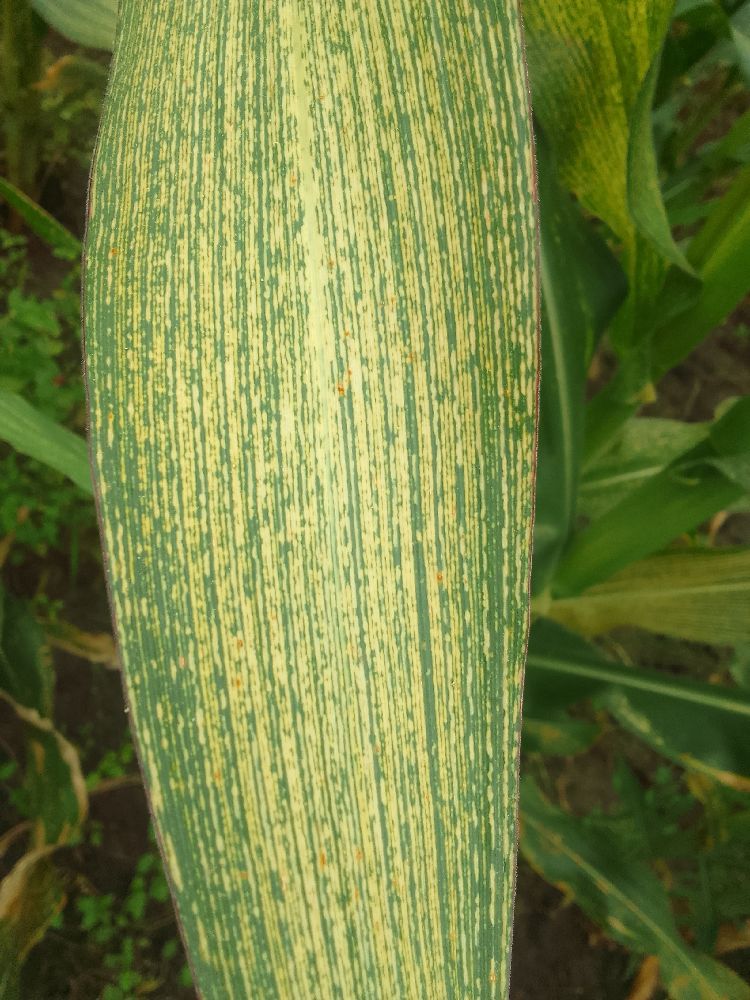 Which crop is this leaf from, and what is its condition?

maize, maize streak virus
